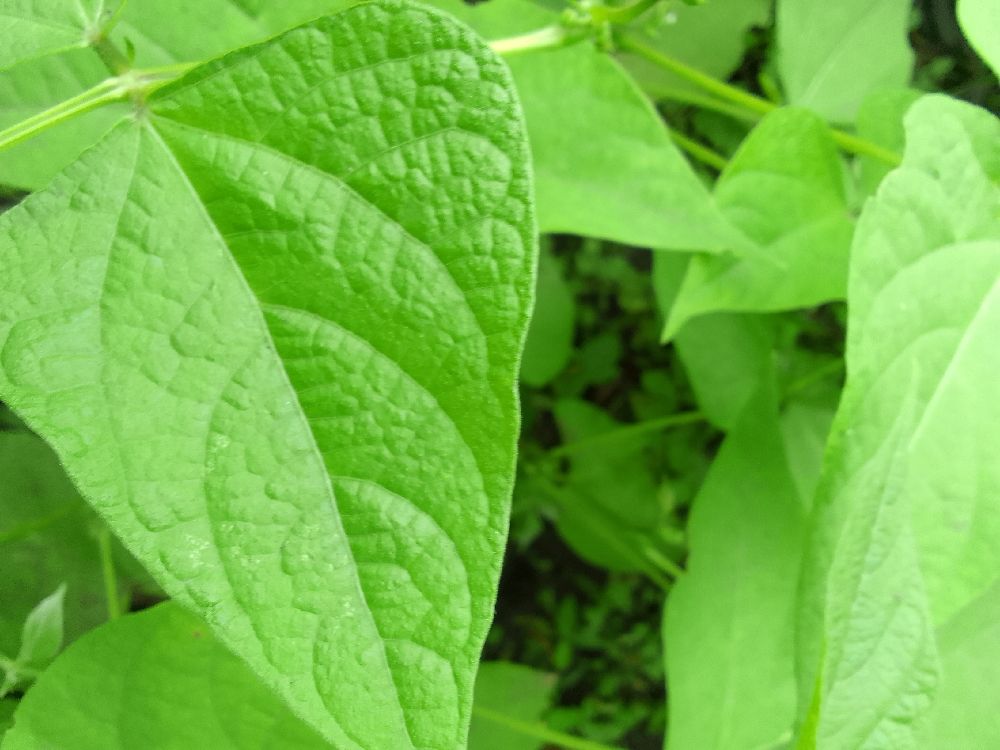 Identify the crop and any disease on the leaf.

common bean, healthy
